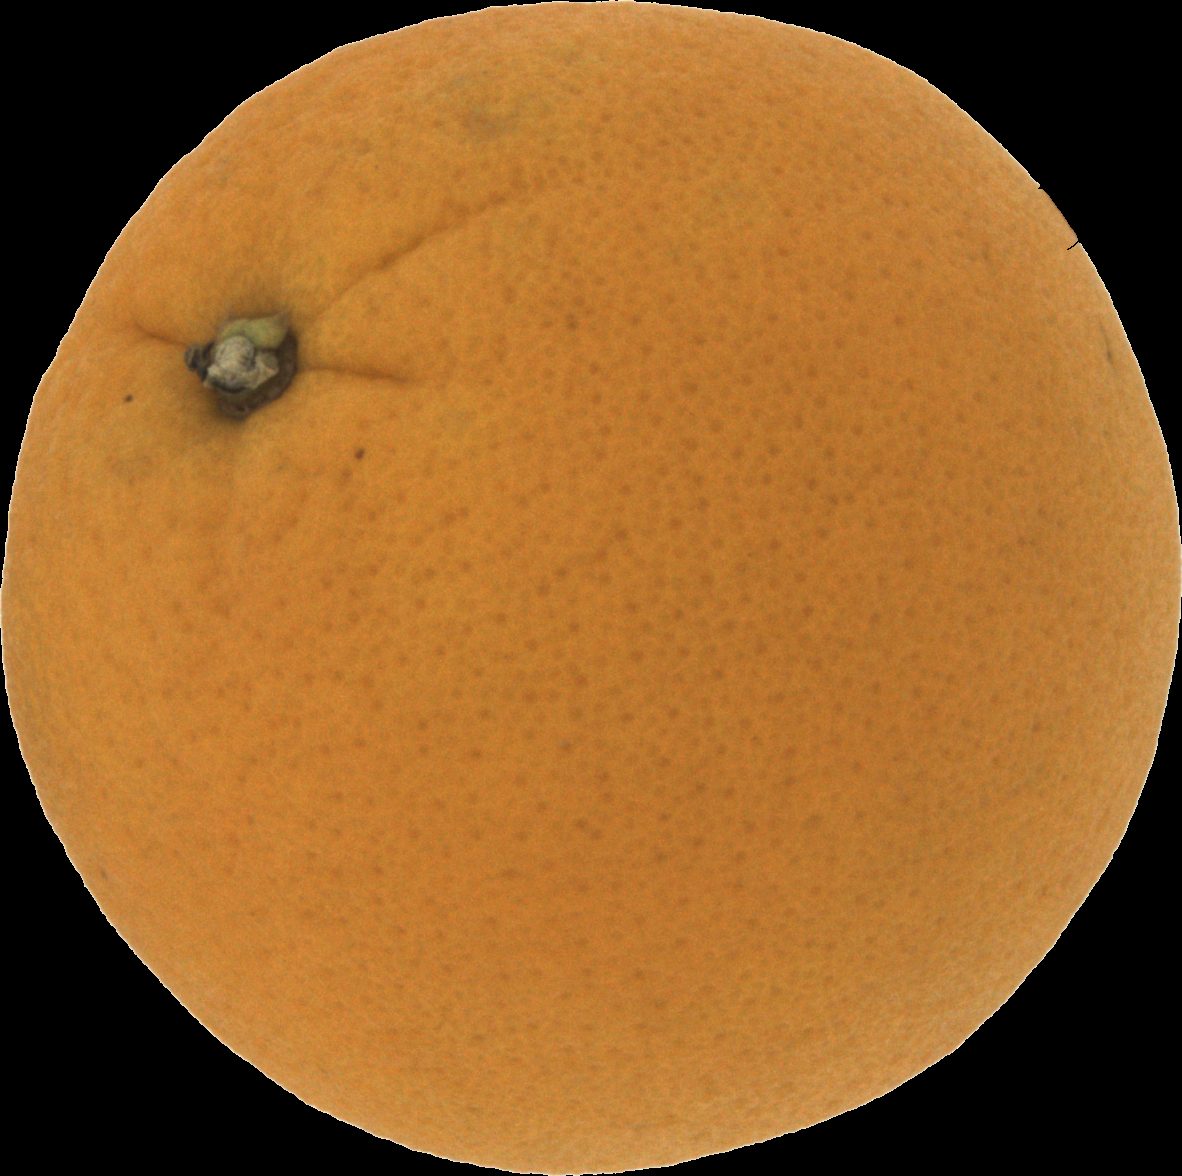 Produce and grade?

orange, good
